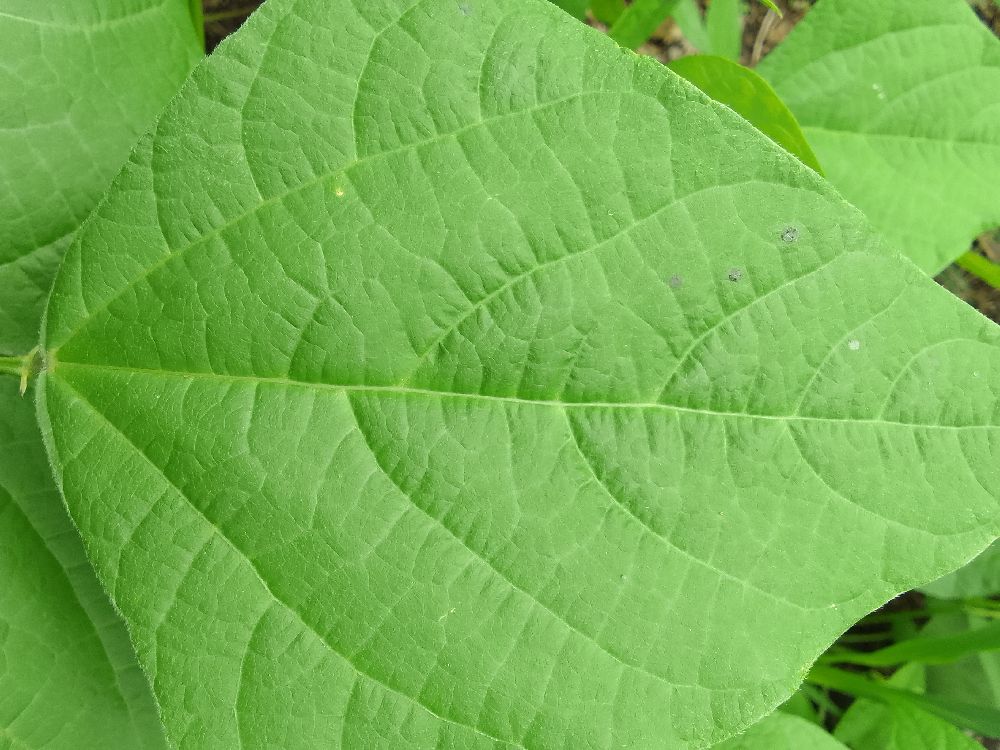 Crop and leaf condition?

common bean, healthy
